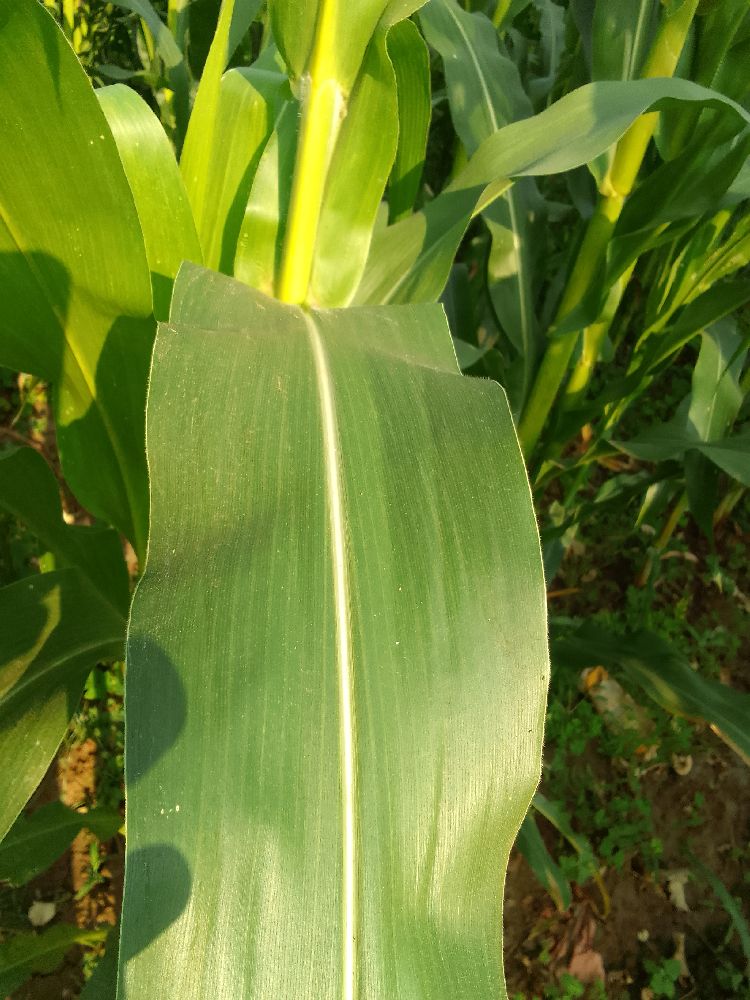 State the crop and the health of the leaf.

maize, healthy
